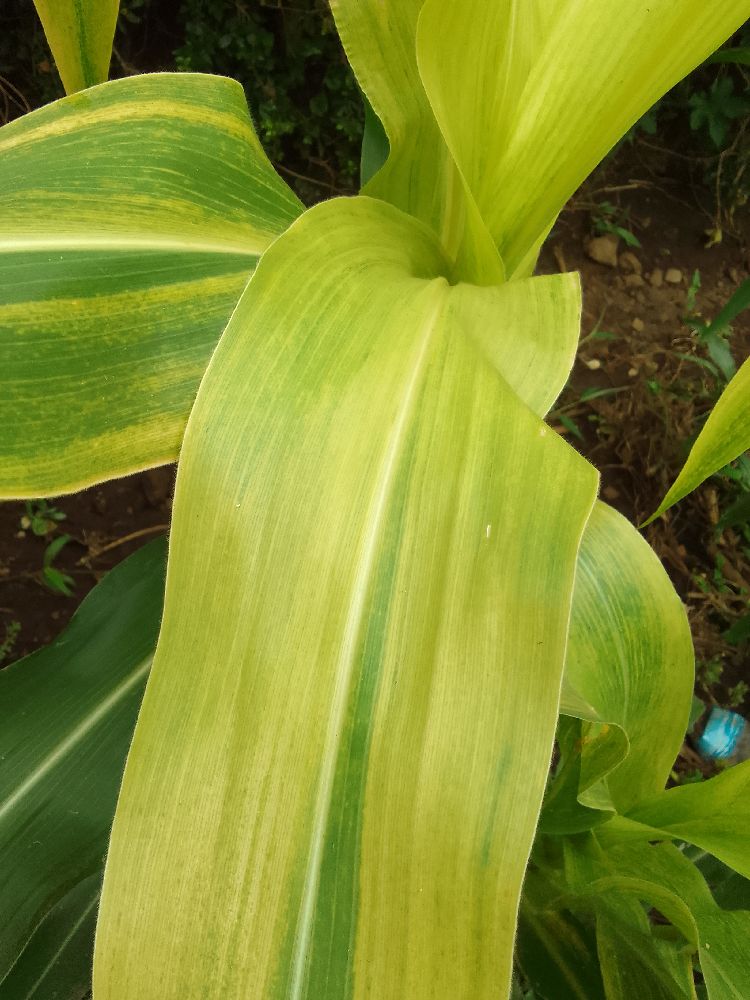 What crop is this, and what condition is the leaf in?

maize, maize lethal necrosis
